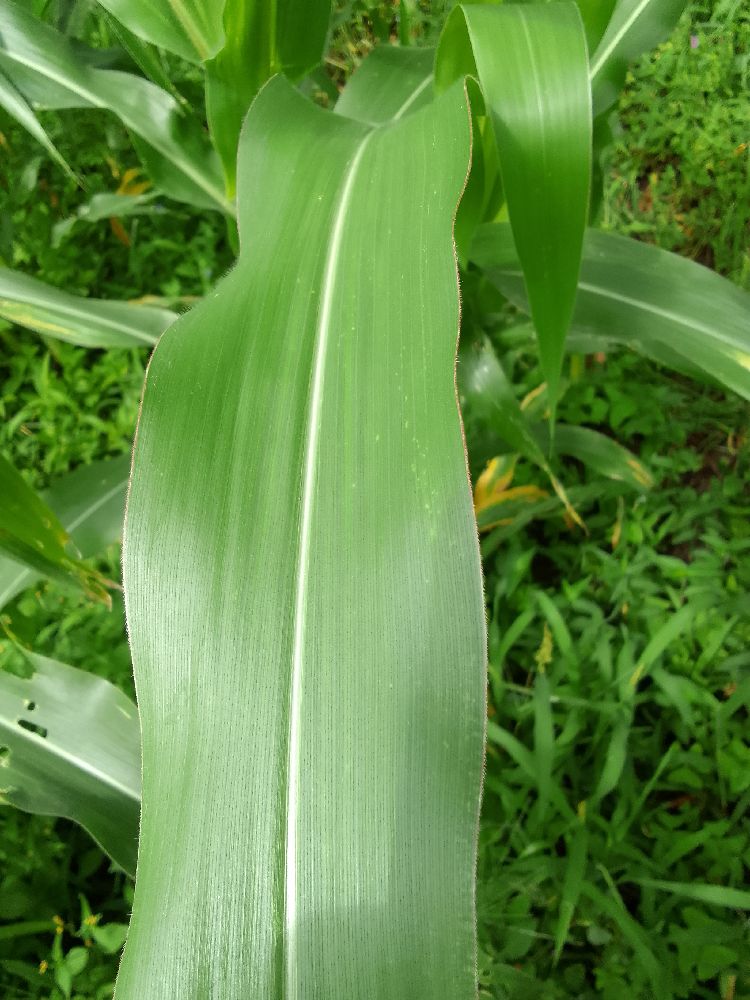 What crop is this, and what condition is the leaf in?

maize, healthy
